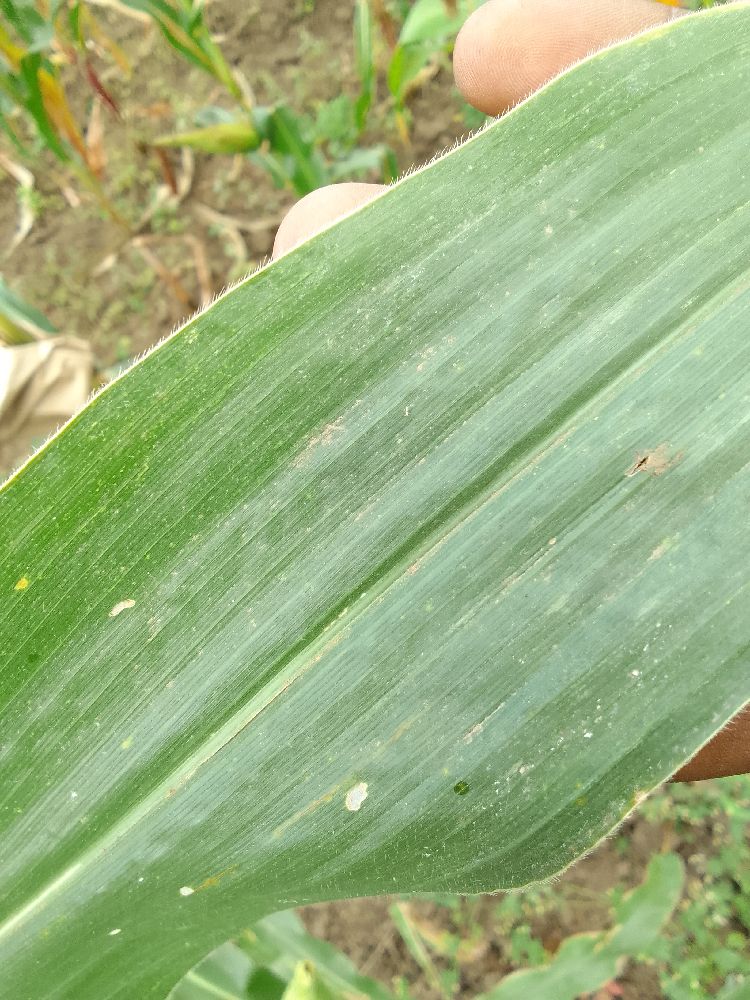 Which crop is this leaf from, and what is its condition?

maize, healthy
